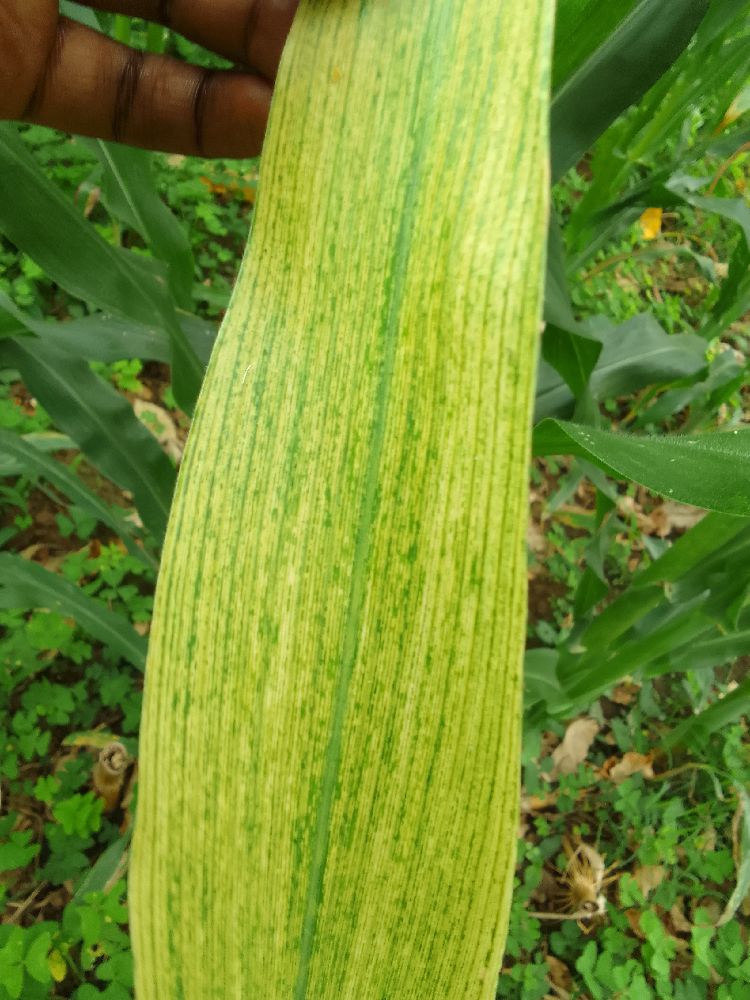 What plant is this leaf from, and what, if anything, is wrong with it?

maize, maize lethal necrosis
